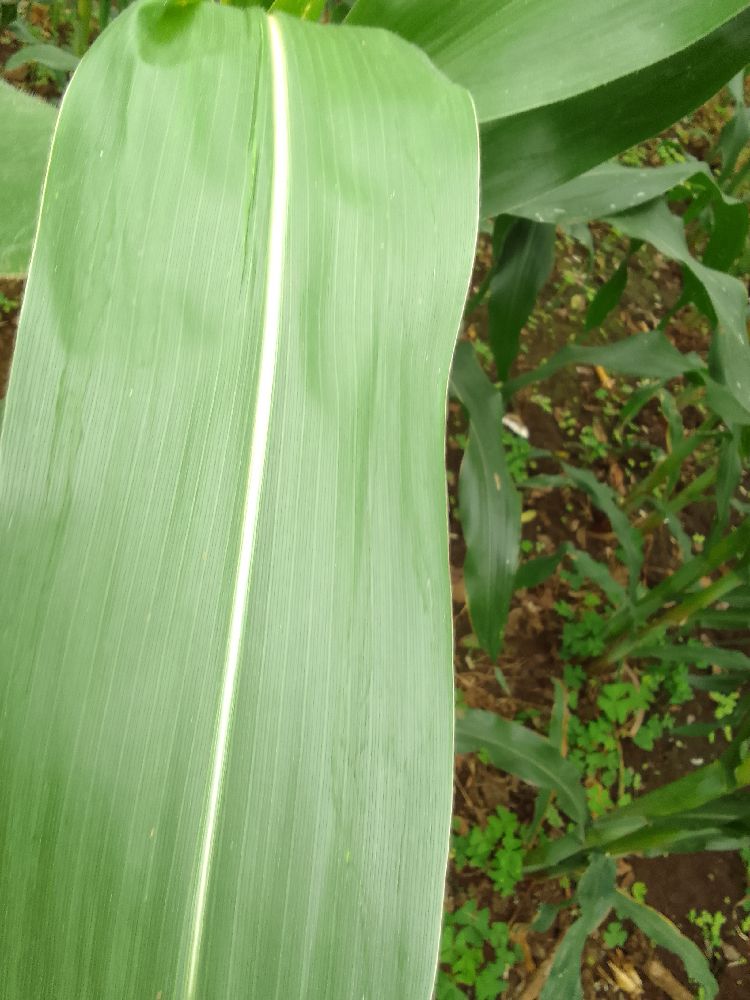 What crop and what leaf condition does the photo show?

maize, healthy
